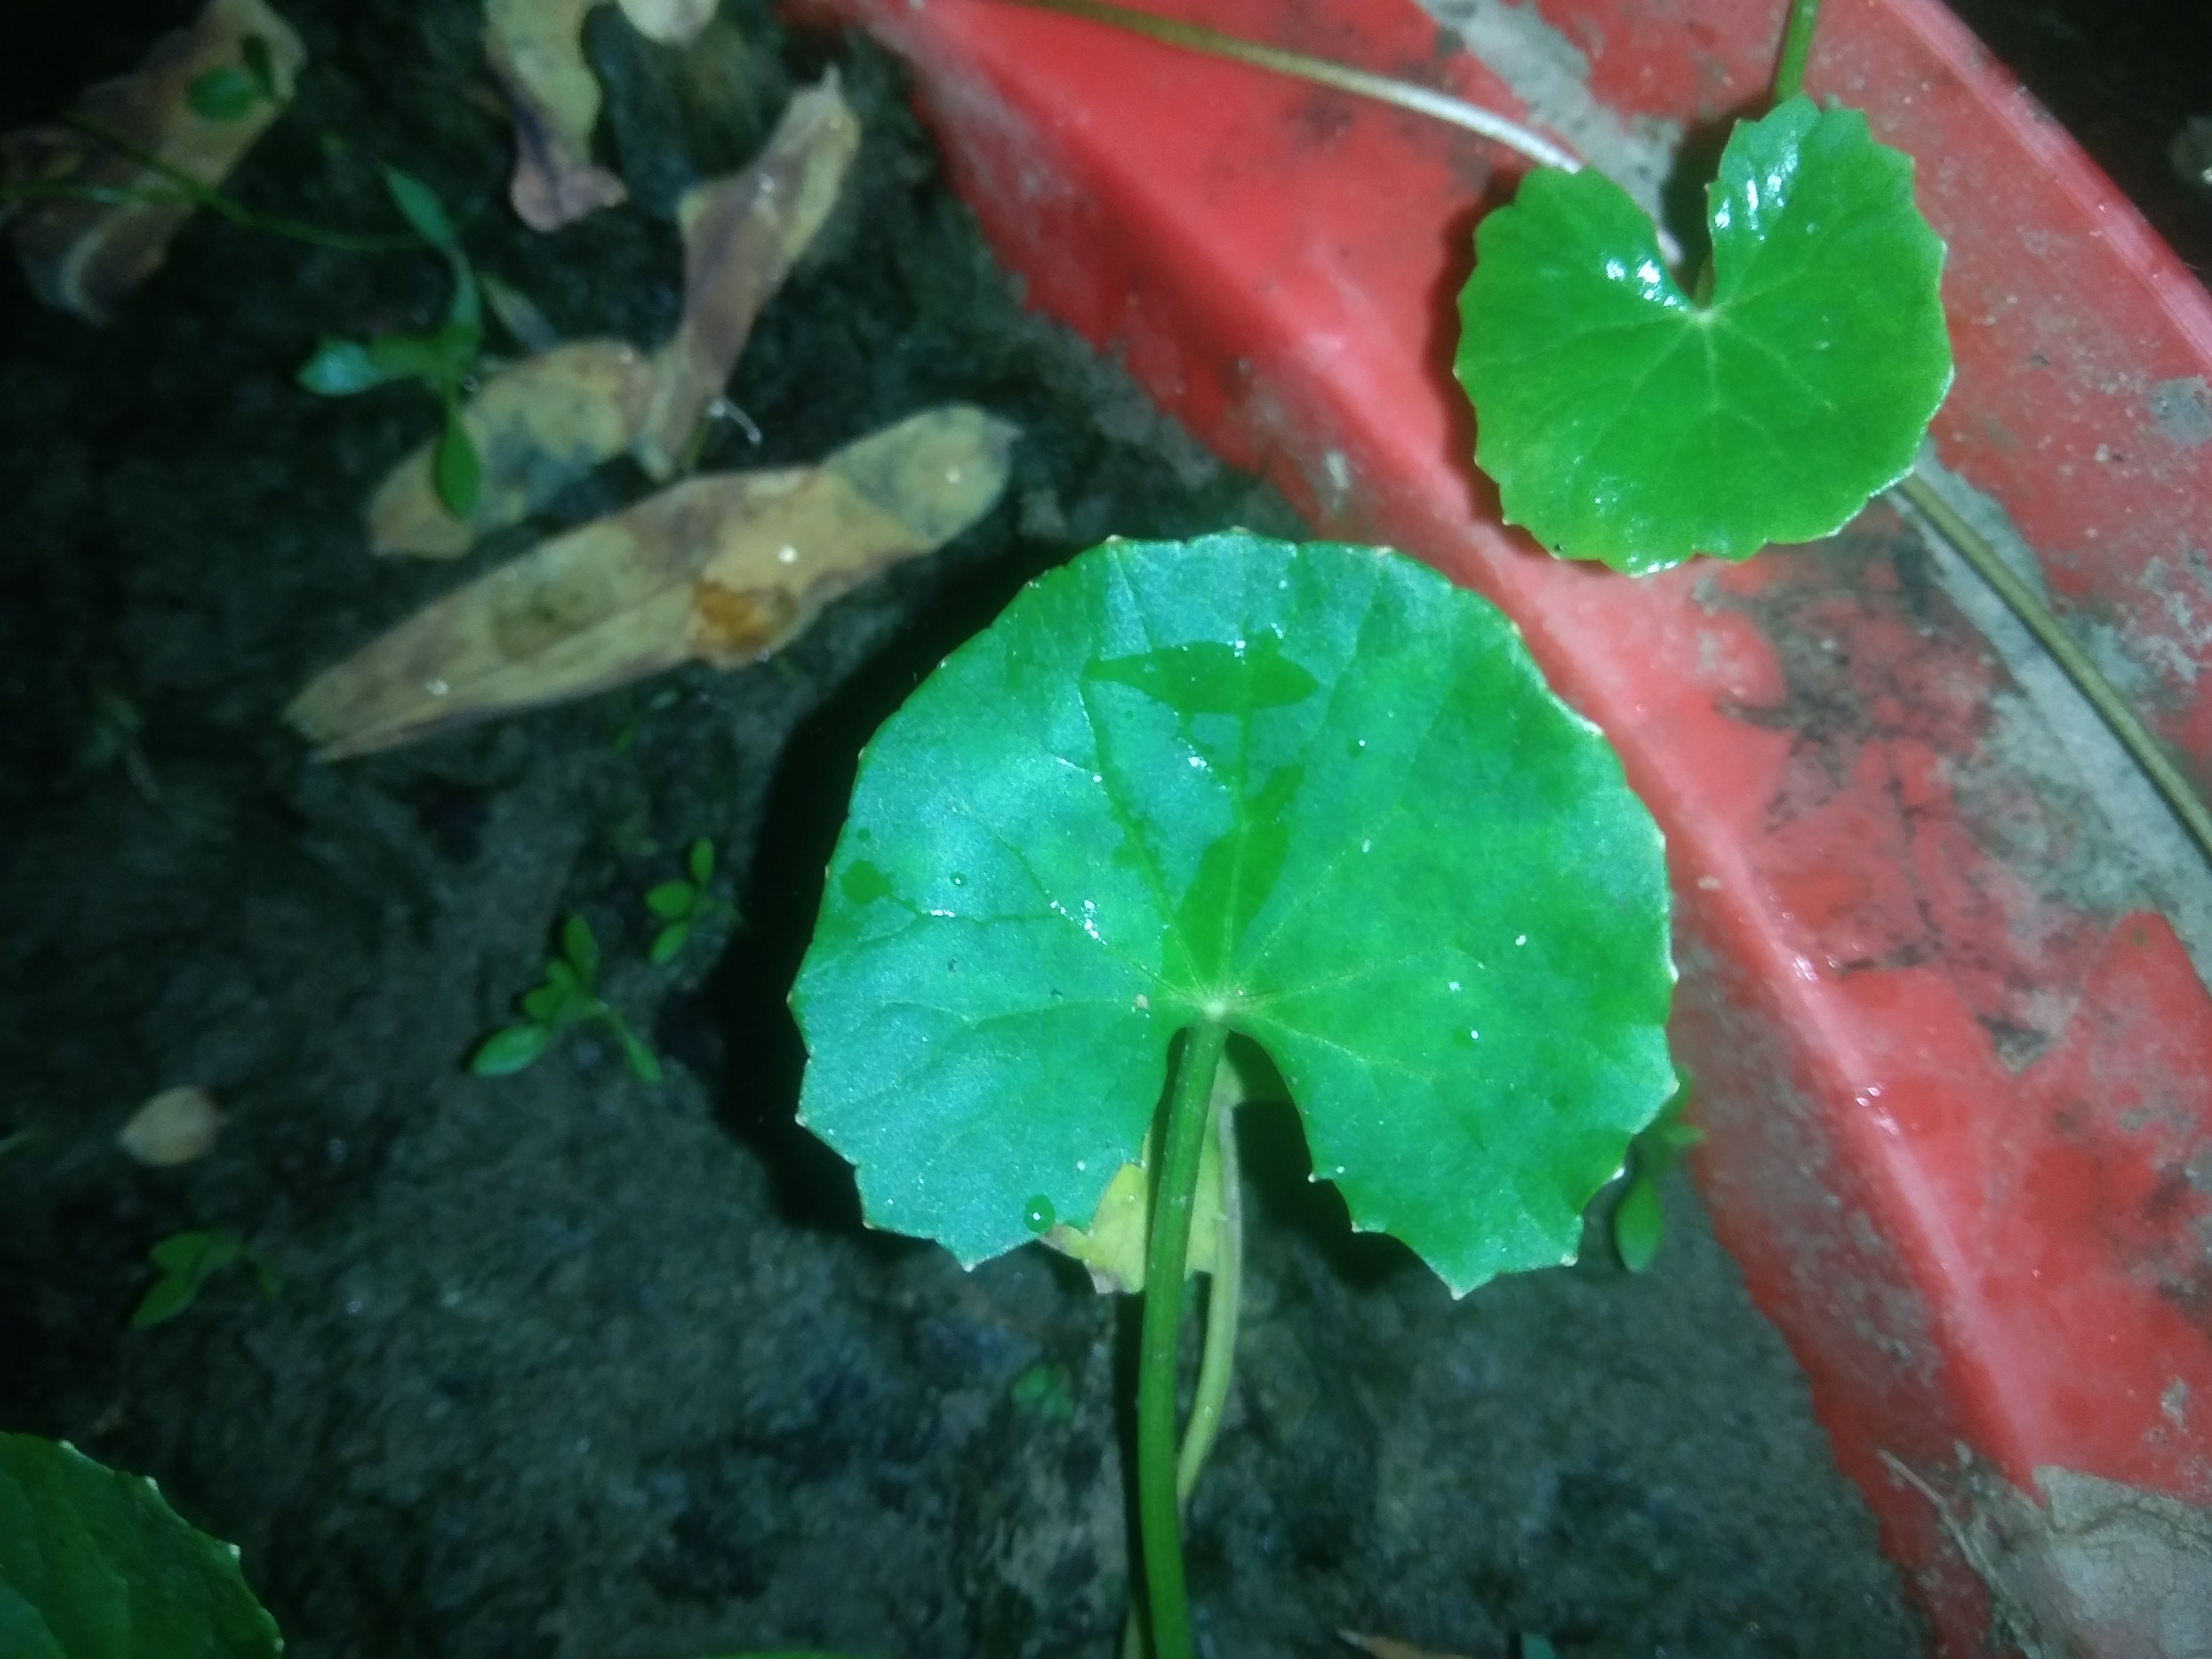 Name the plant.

thankuni
